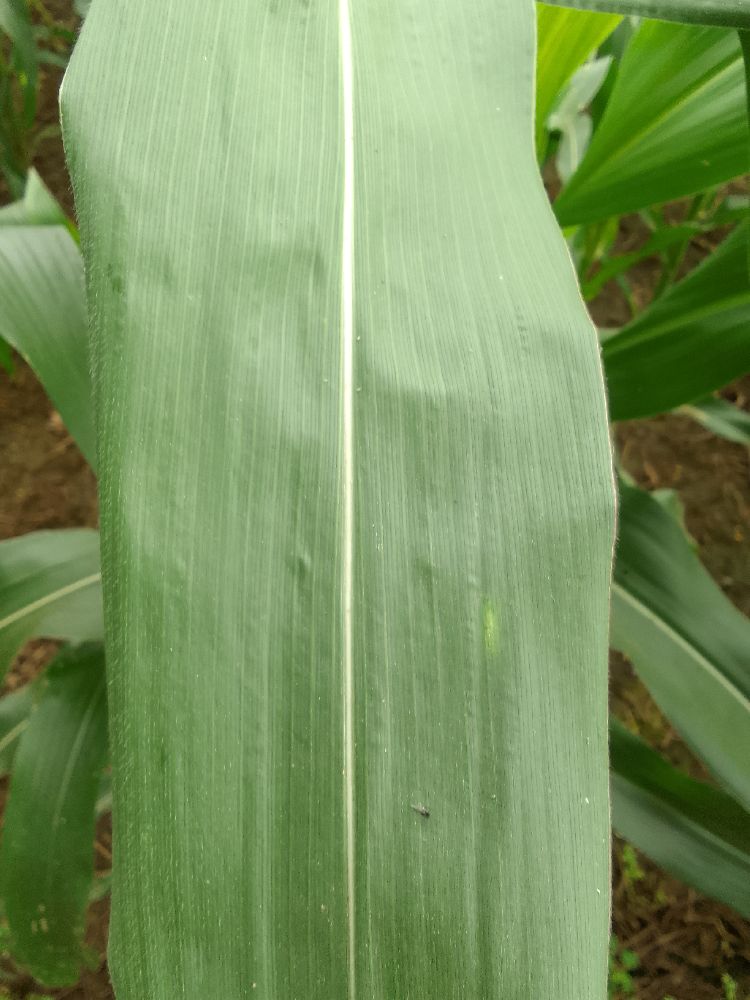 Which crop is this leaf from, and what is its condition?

maize, healthy
